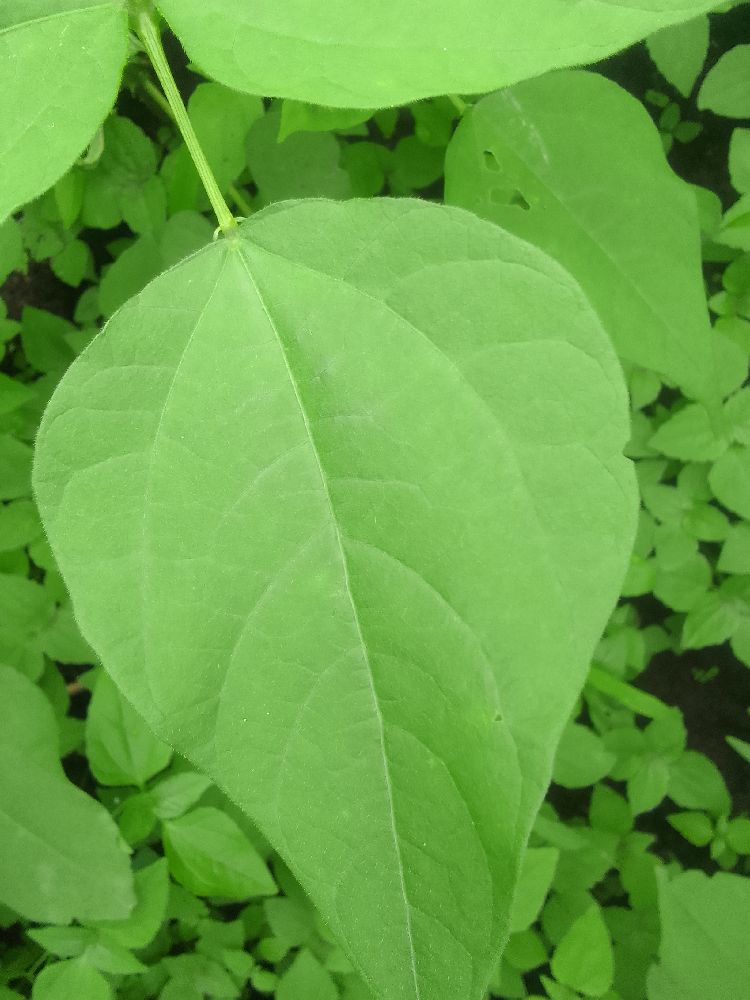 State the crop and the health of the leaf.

common bean, healthy
